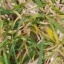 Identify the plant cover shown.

grass
